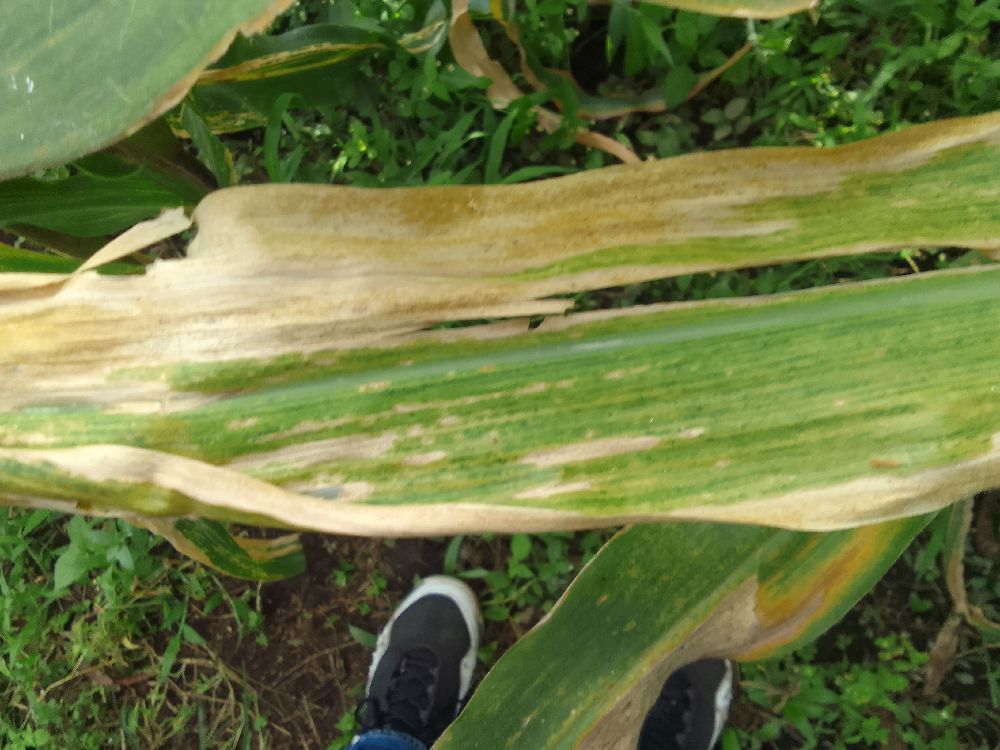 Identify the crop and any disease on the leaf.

maize, maize lethal necrosis
